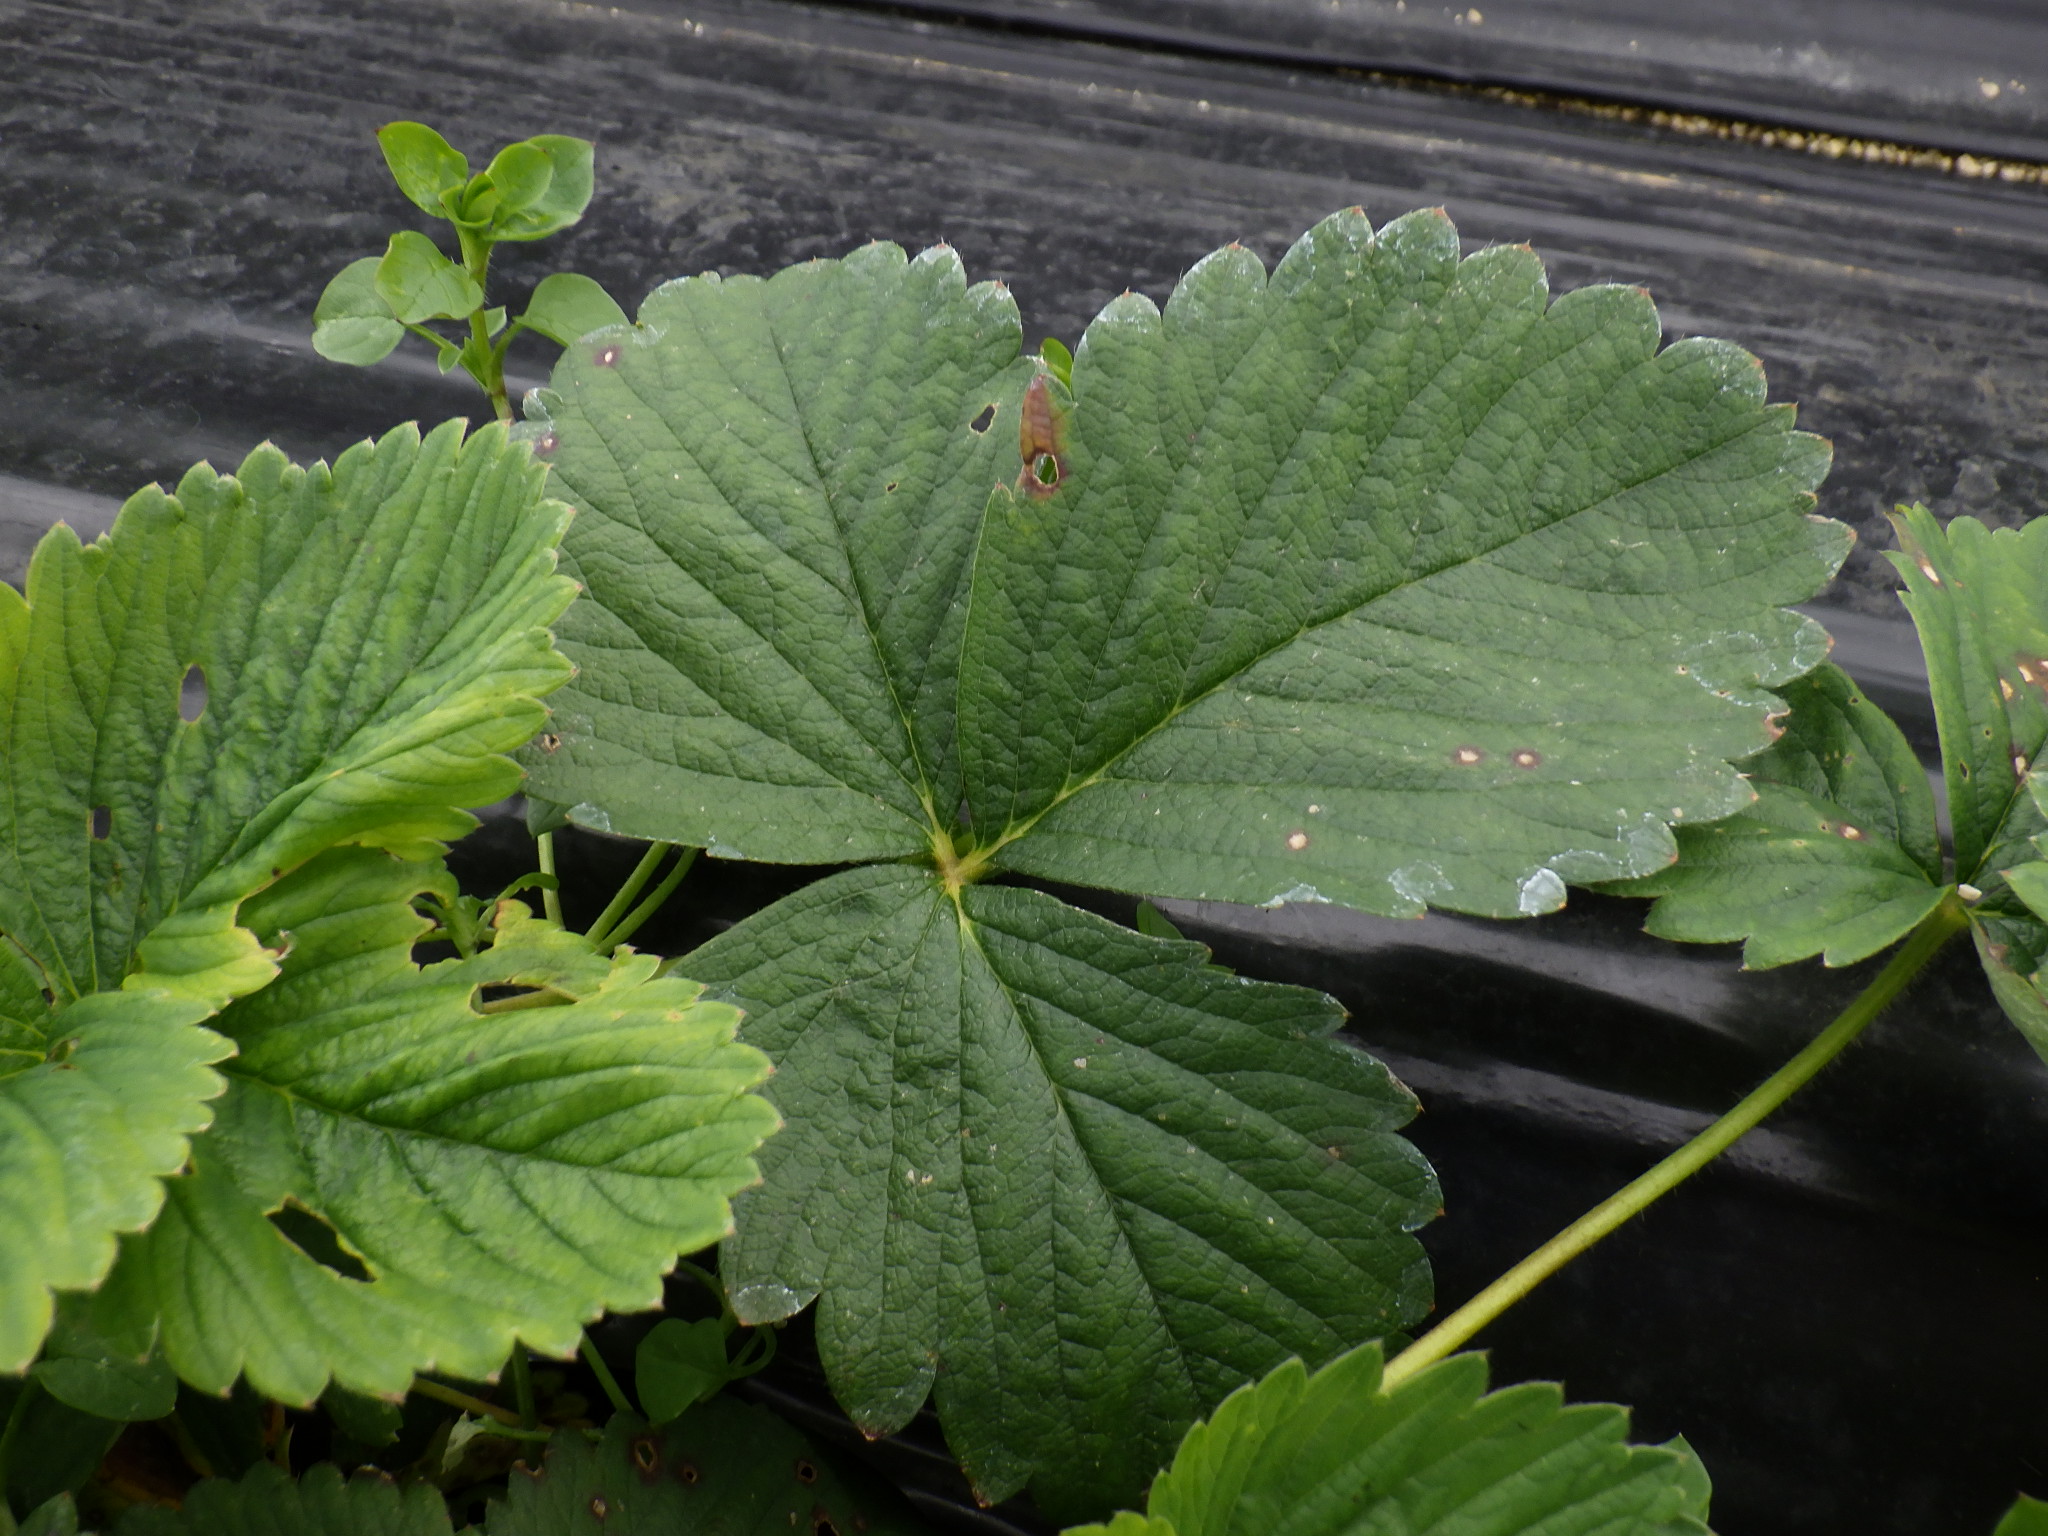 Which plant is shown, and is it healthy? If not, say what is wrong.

strawberry, leaf spot
